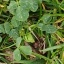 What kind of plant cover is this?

unstructured weed
